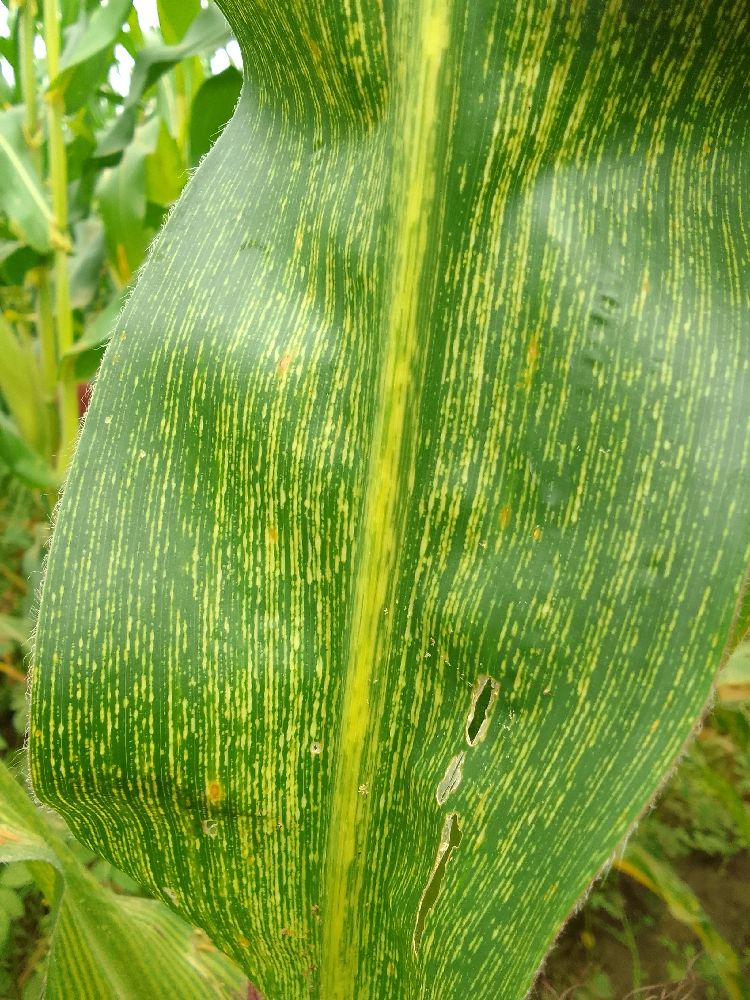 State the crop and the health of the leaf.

maize, maize streak virus
